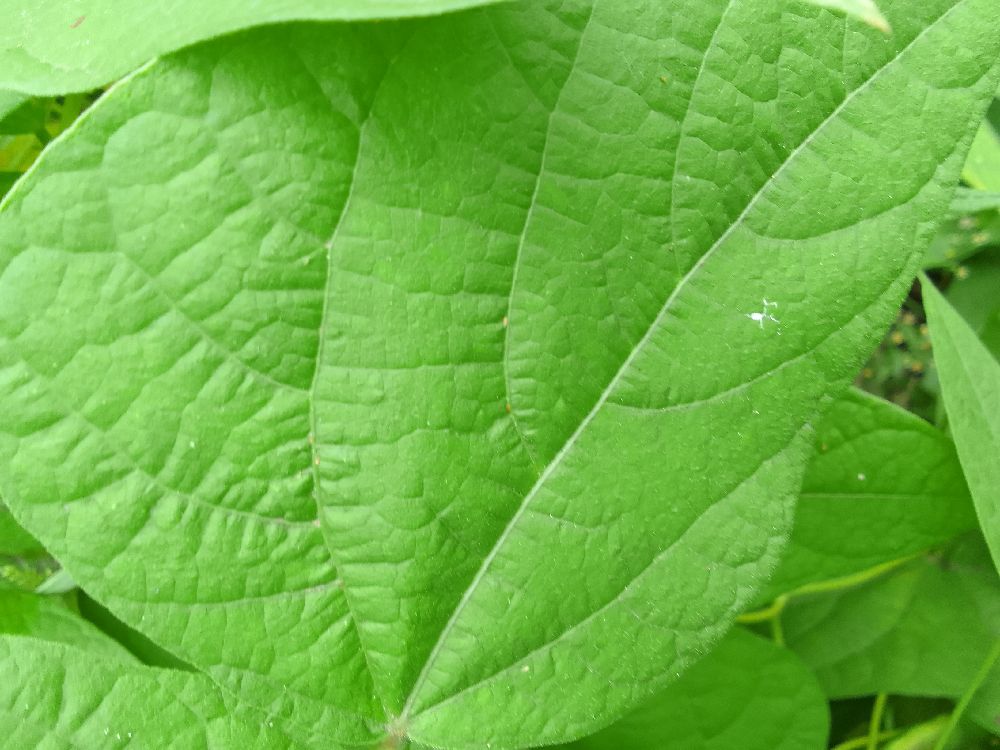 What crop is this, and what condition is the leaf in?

common bean, healthy
